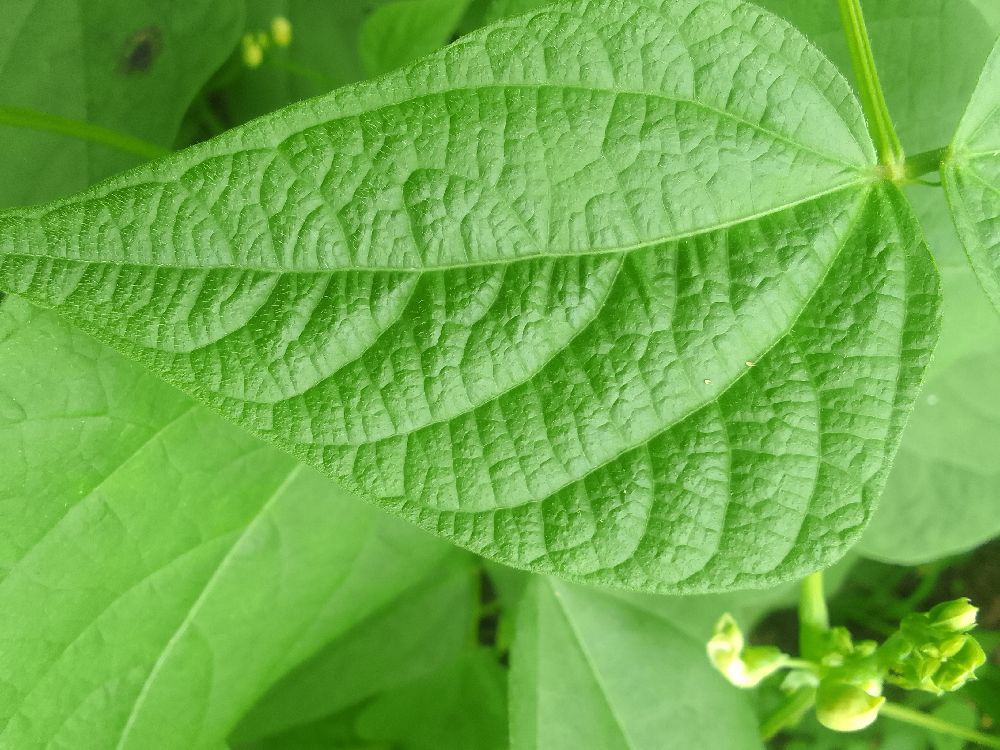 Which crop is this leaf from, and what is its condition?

common bean, healthy
